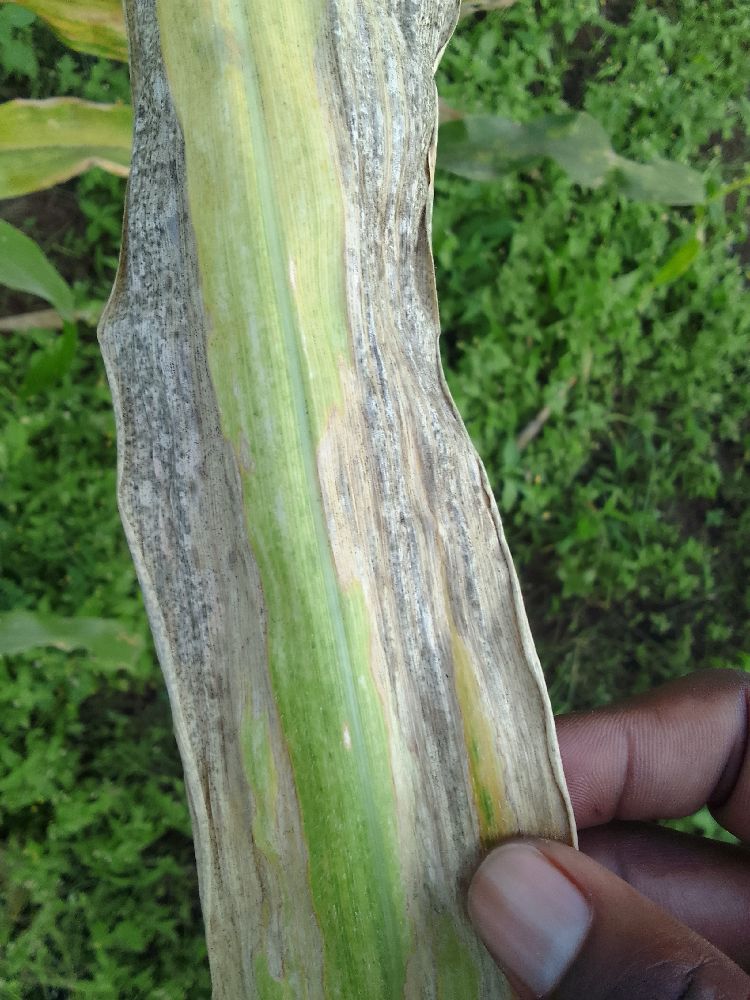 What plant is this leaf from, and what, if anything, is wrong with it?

maize, maize lethal necrosis
